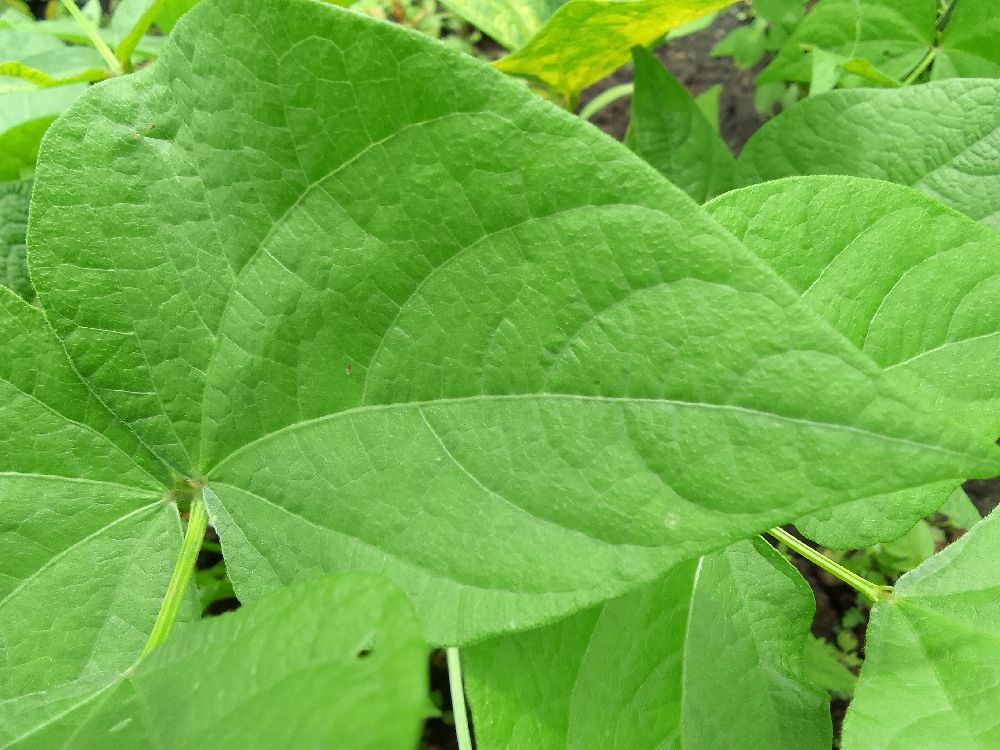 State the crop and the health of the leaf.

common bean, healthy
